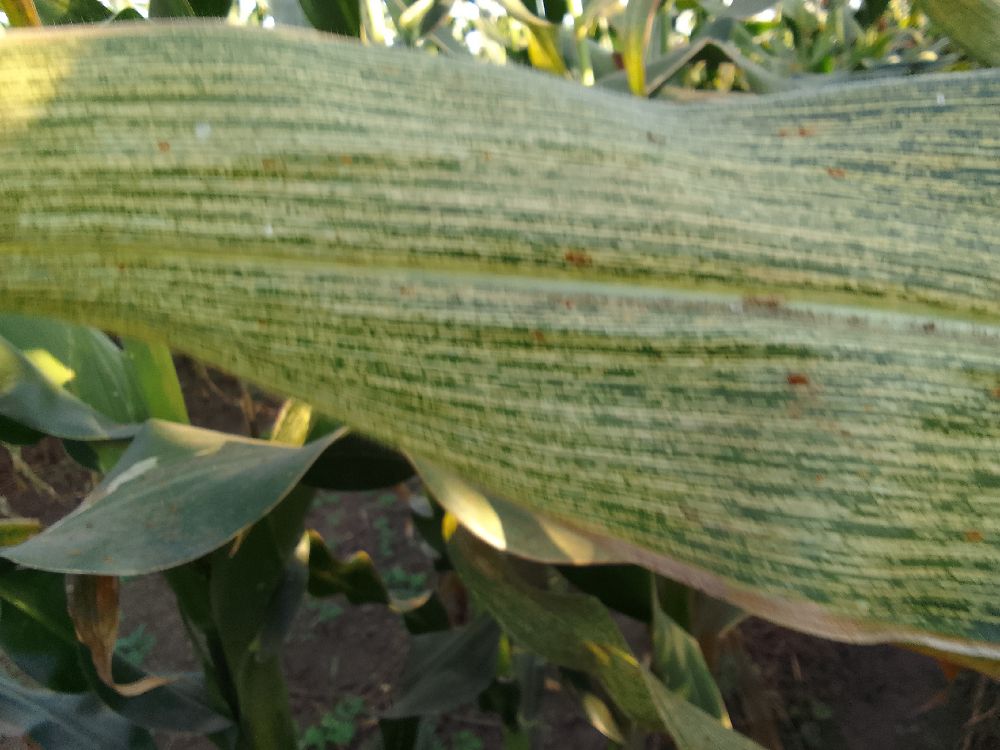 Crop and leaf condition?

maize, maize streak virus
